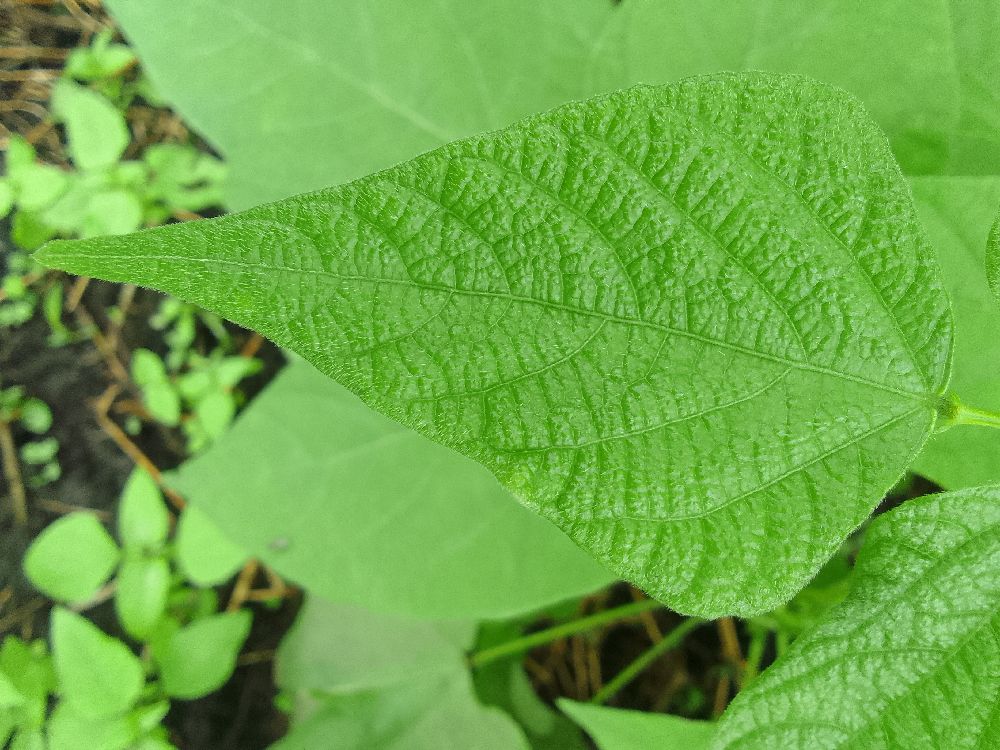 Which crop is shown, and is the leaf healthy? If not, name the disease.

common bean, healthy
